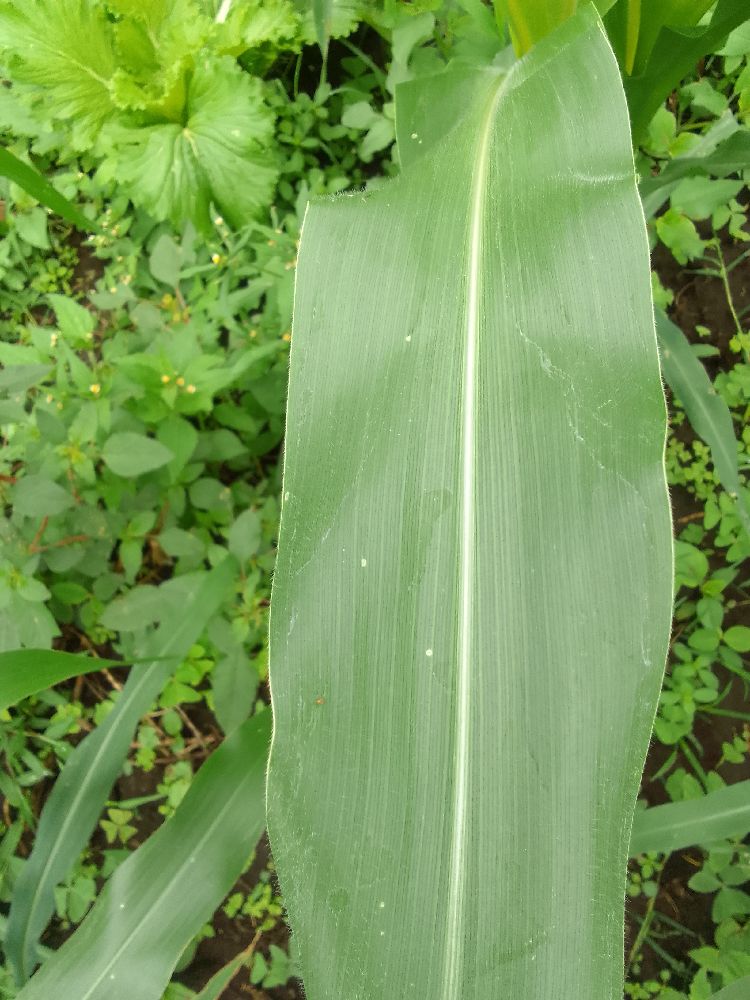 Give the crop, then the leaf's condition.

maize, healthy
